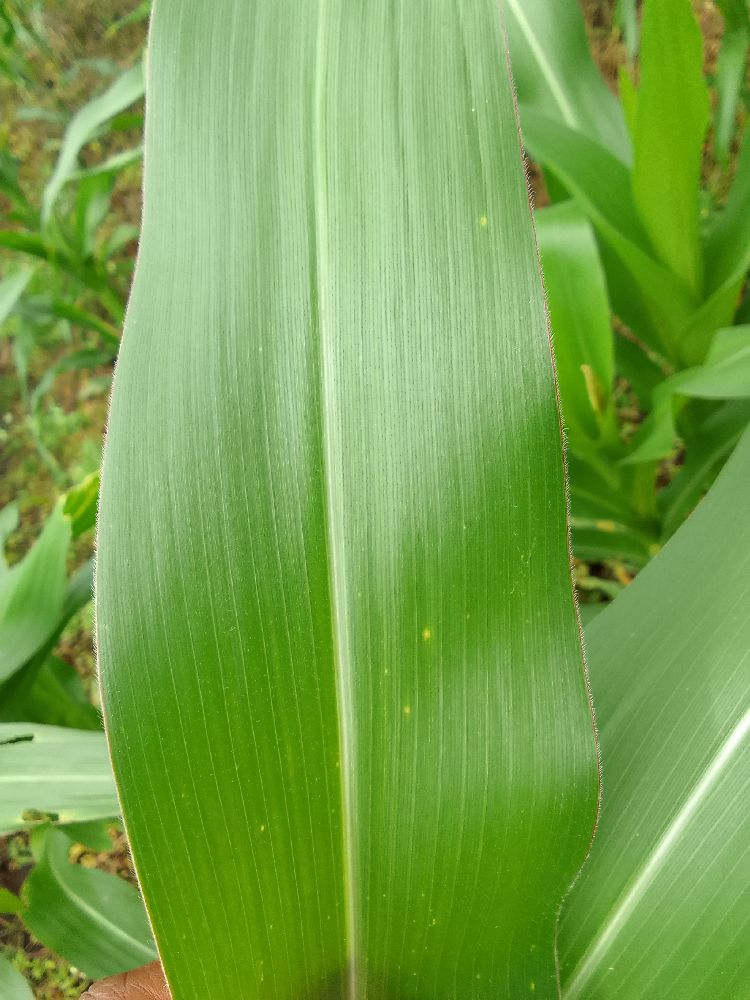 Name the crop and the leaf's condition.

maize, healthy
